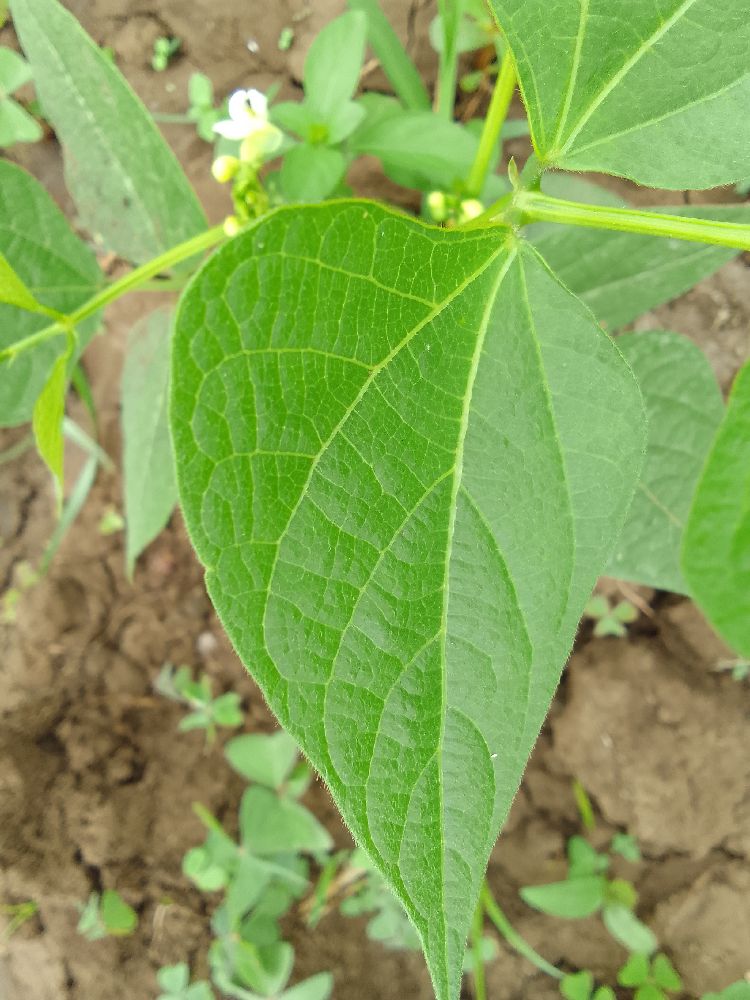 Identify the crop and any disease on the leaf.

common bean, healthy
